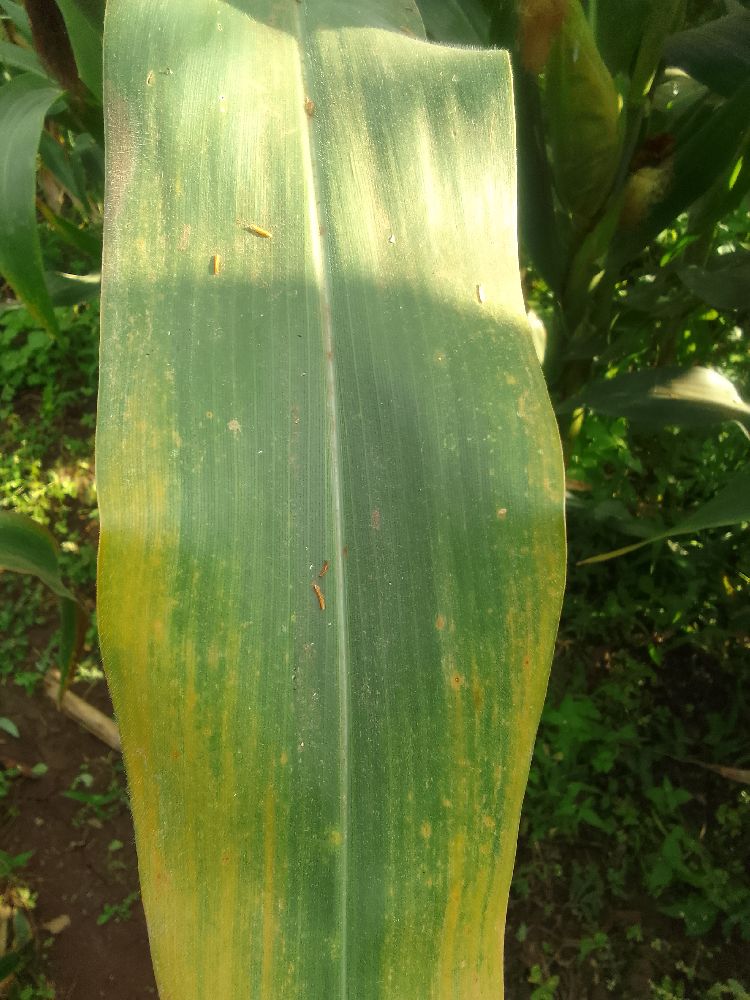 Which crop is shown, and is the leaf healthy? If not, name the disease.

maize, maize lethal necrosis
